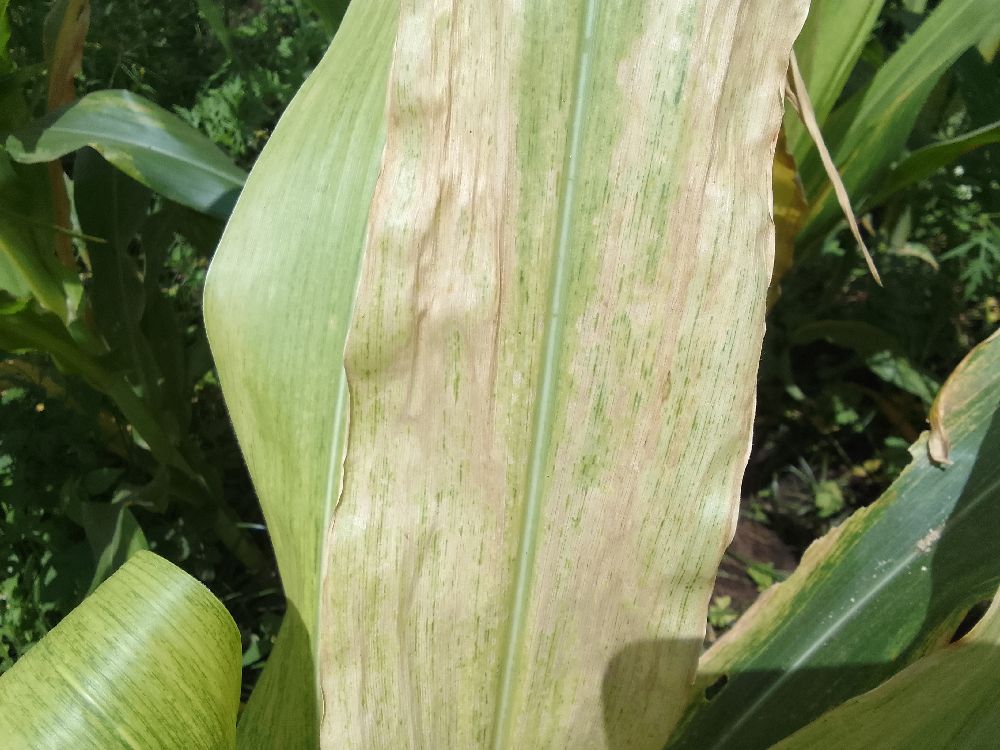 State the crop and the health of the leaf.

maize, maize lethal necrosis
